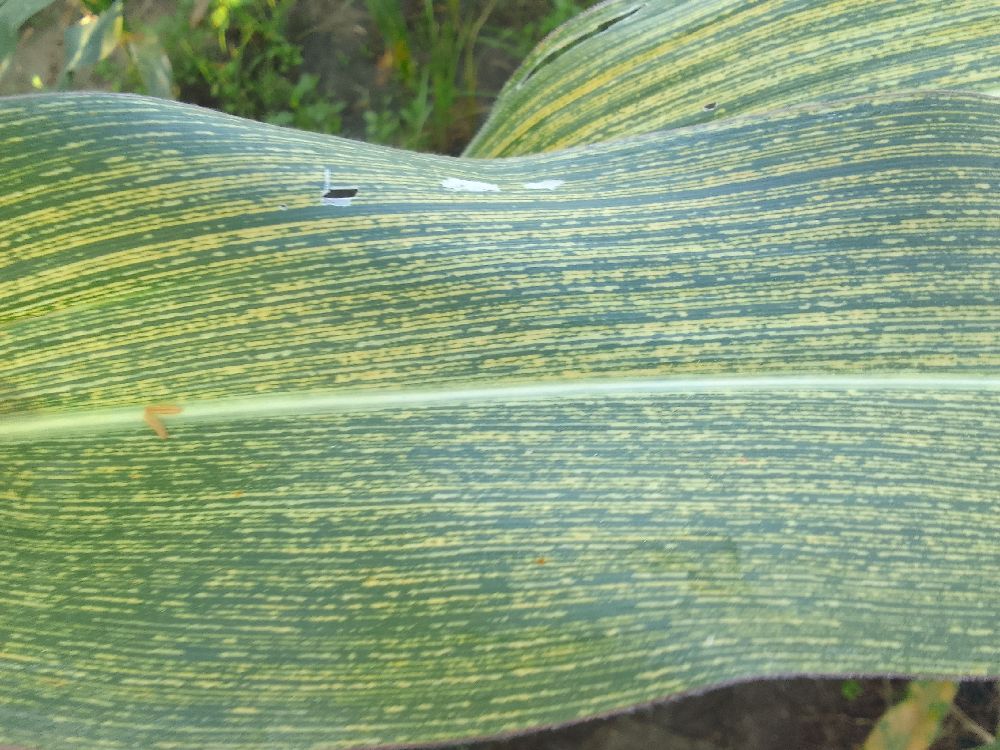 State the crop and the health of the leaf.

maize, maize streak virus
